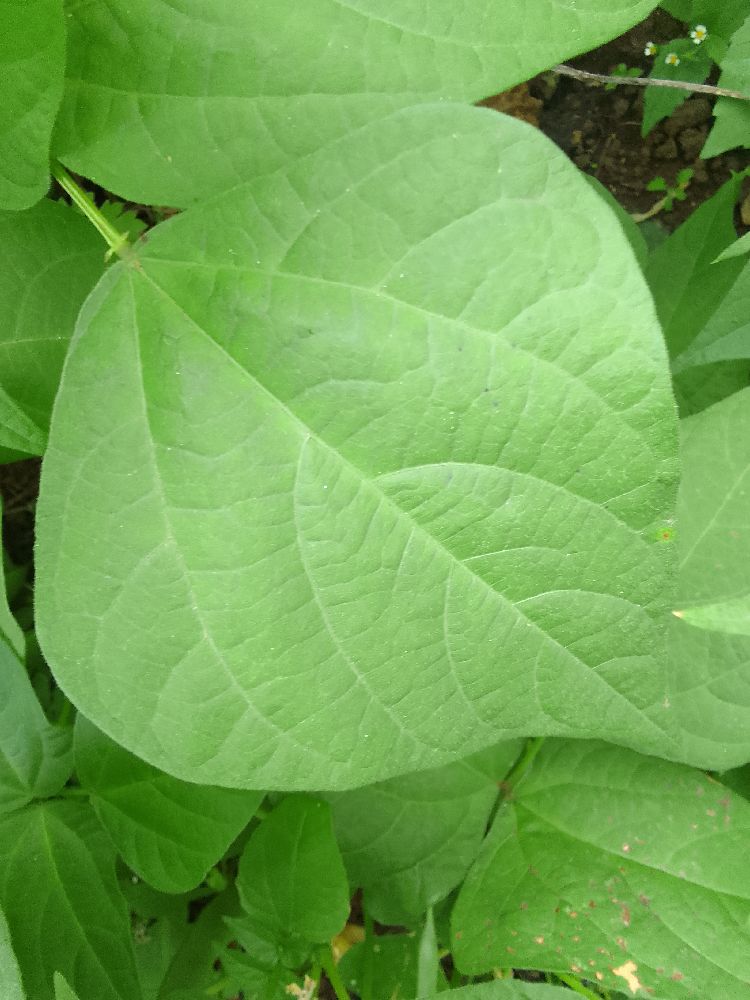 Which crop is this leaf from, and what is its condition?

common bean, healthy
